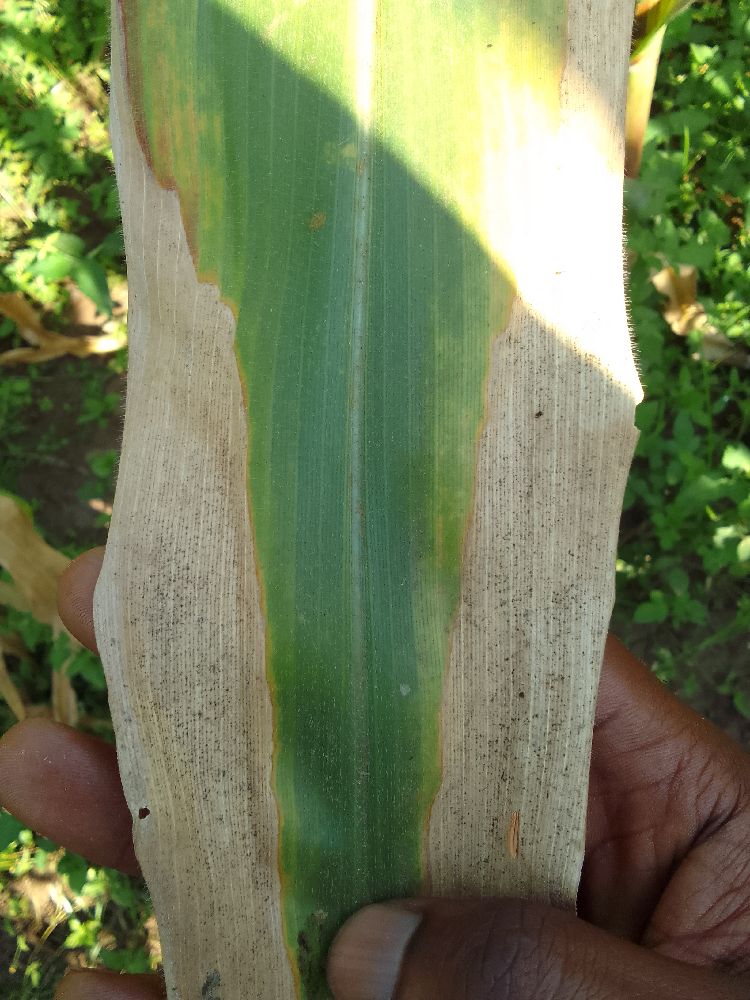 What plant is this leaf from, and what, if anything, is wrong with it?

maize, maize lethal necrosis
